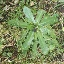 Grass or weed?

structured weed
